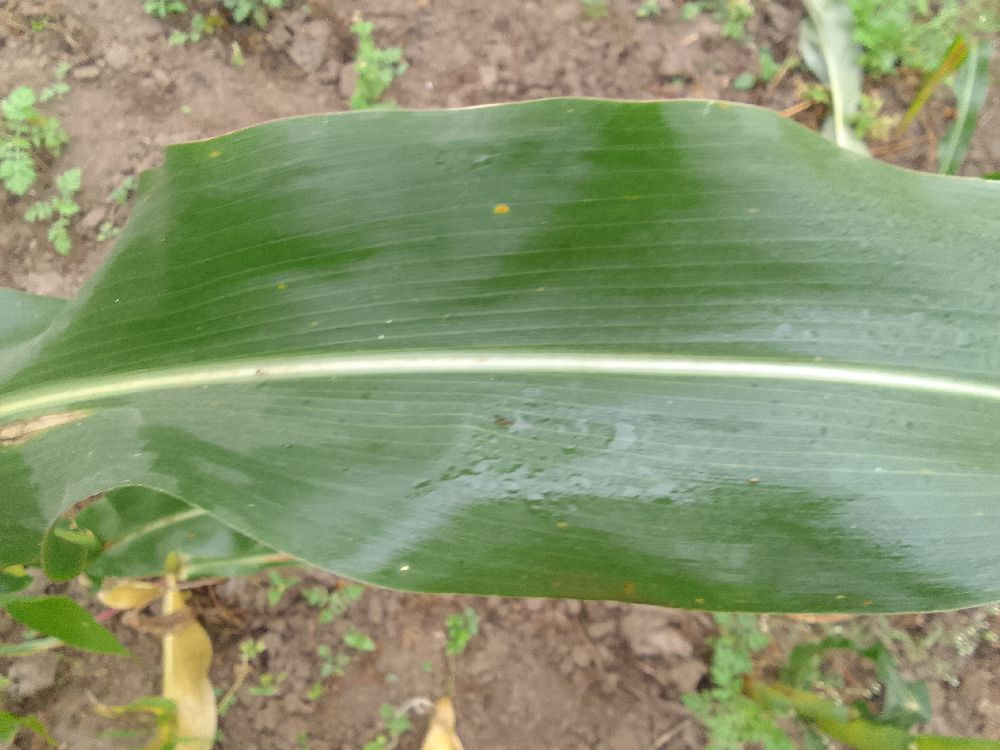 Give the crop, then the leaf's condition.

maize, healthy
